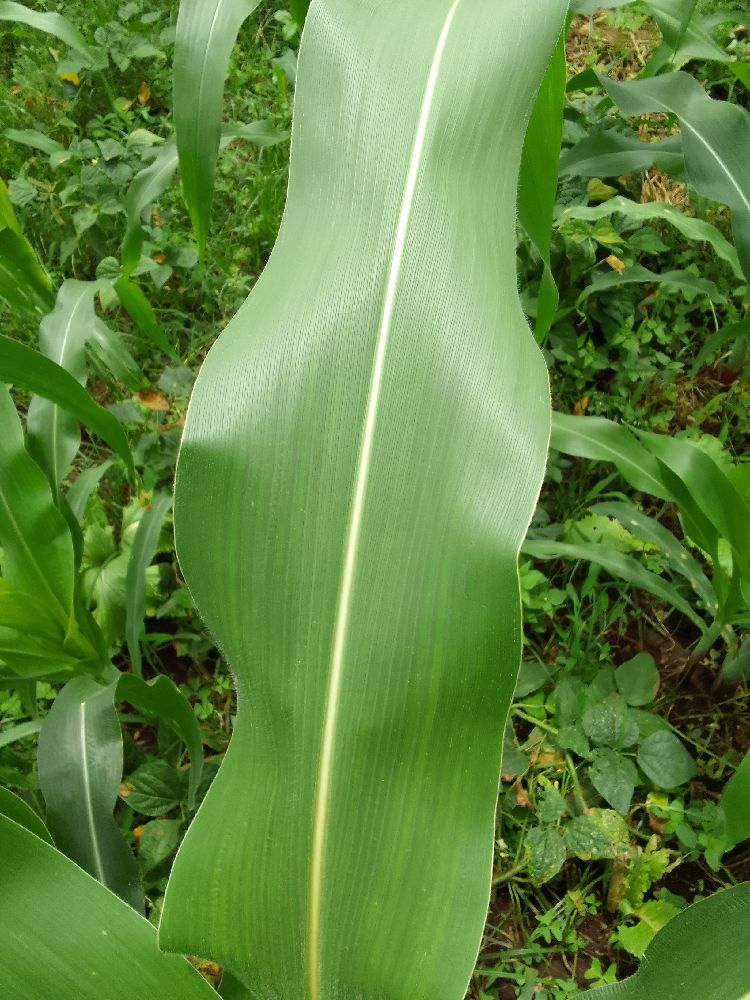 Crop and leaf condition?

maize, healthy
